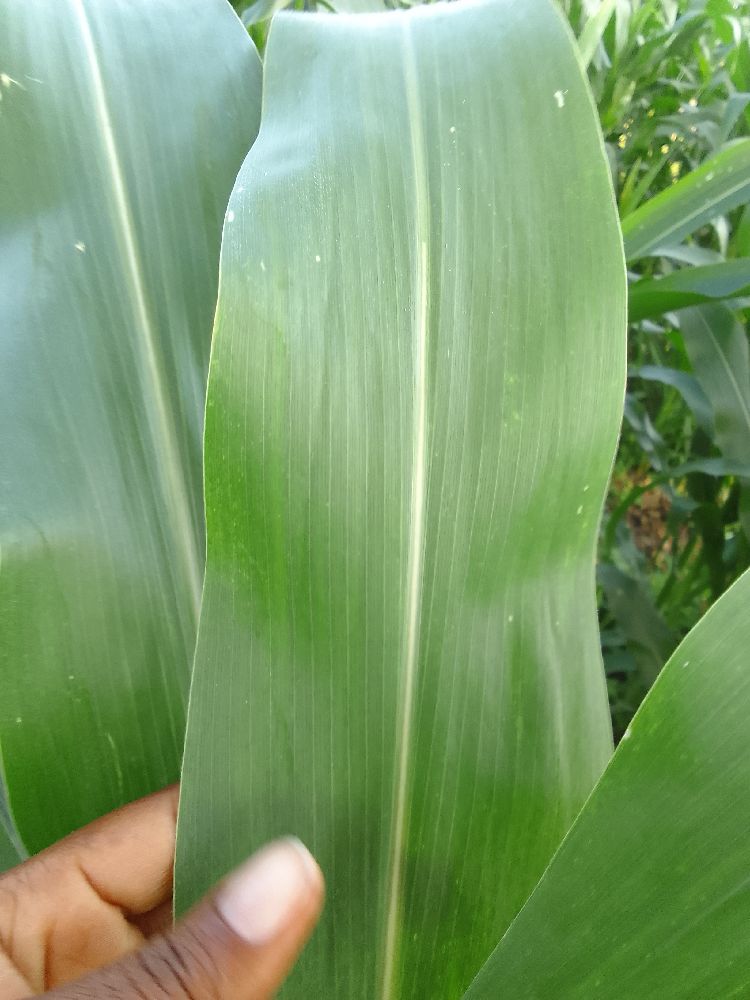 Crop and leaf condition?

maize, healthy
